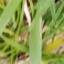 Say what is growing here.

grass
